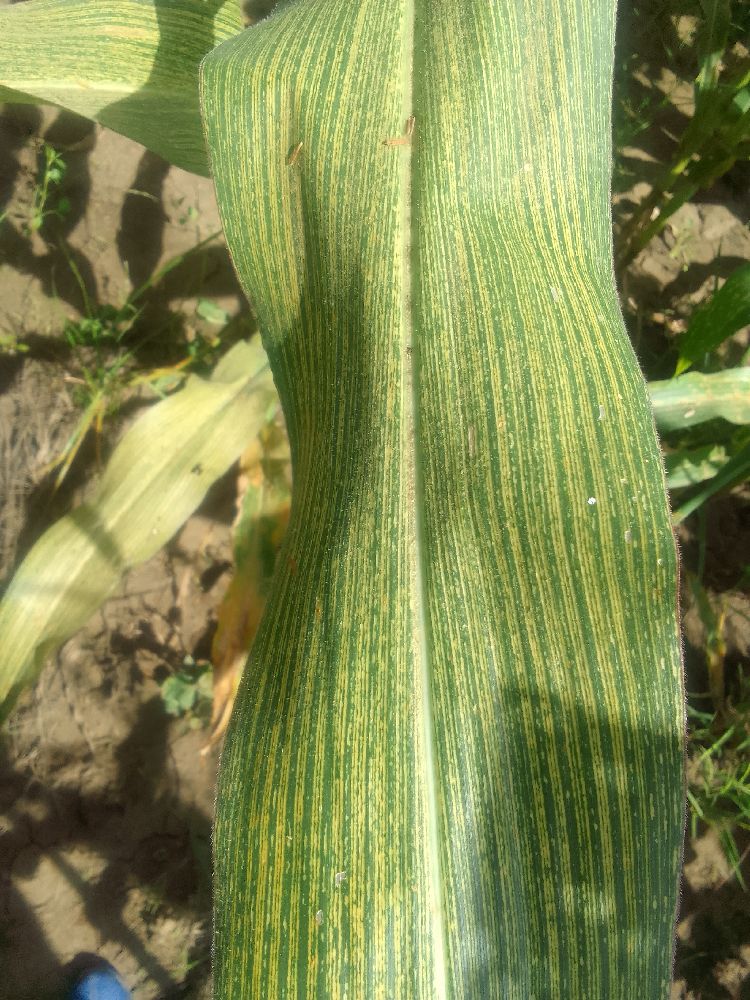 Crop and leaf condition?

maize, maize streak virus
